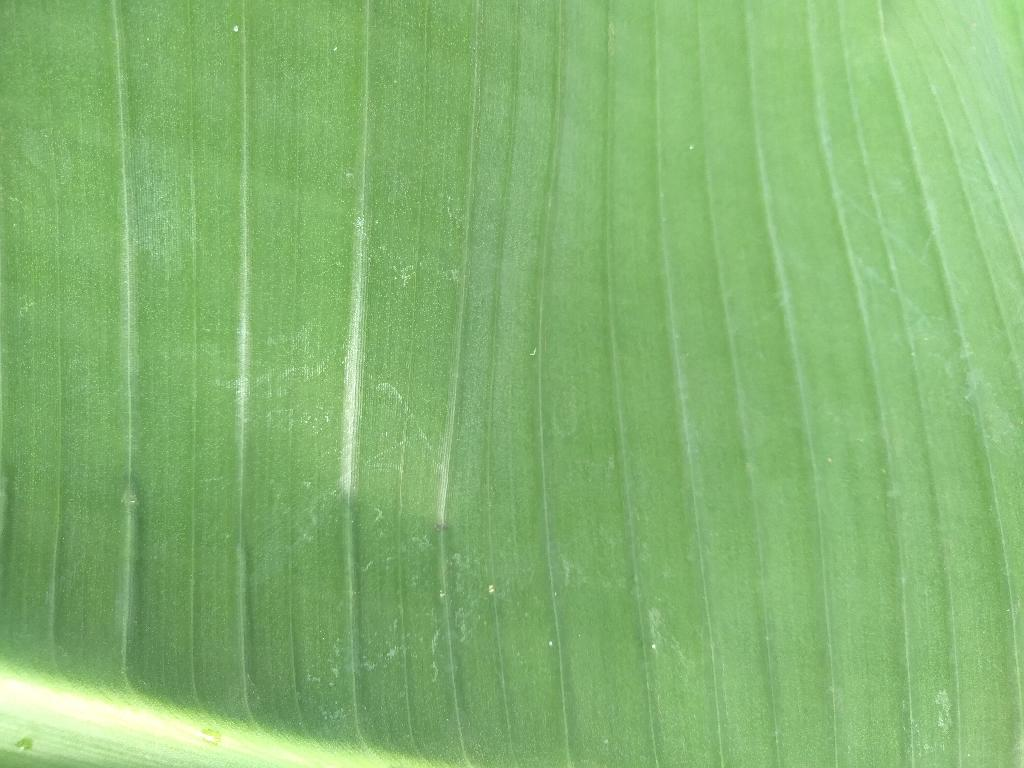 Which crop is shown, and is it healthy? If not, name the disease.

banana, healthy
